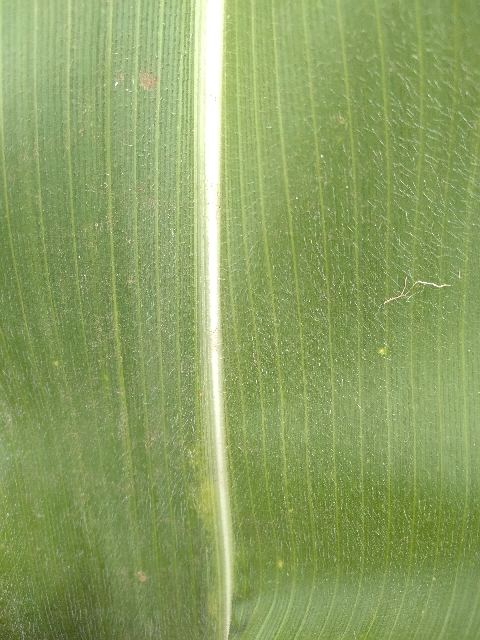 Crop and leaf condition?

maize, healthy
